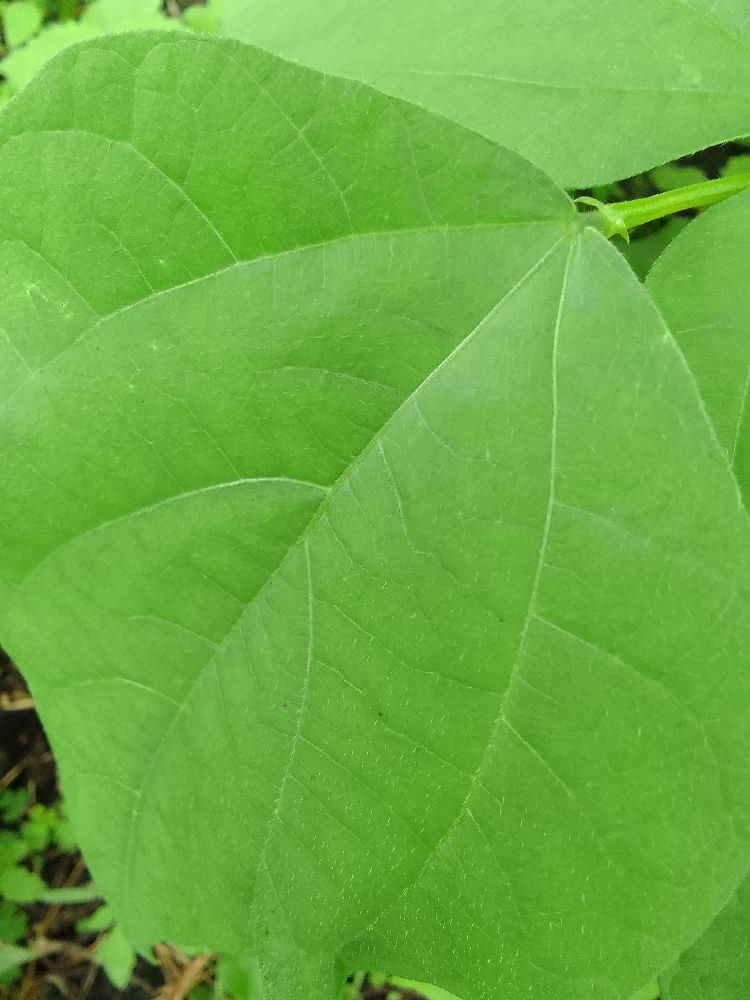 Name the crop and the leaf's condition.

common bean, healthy
